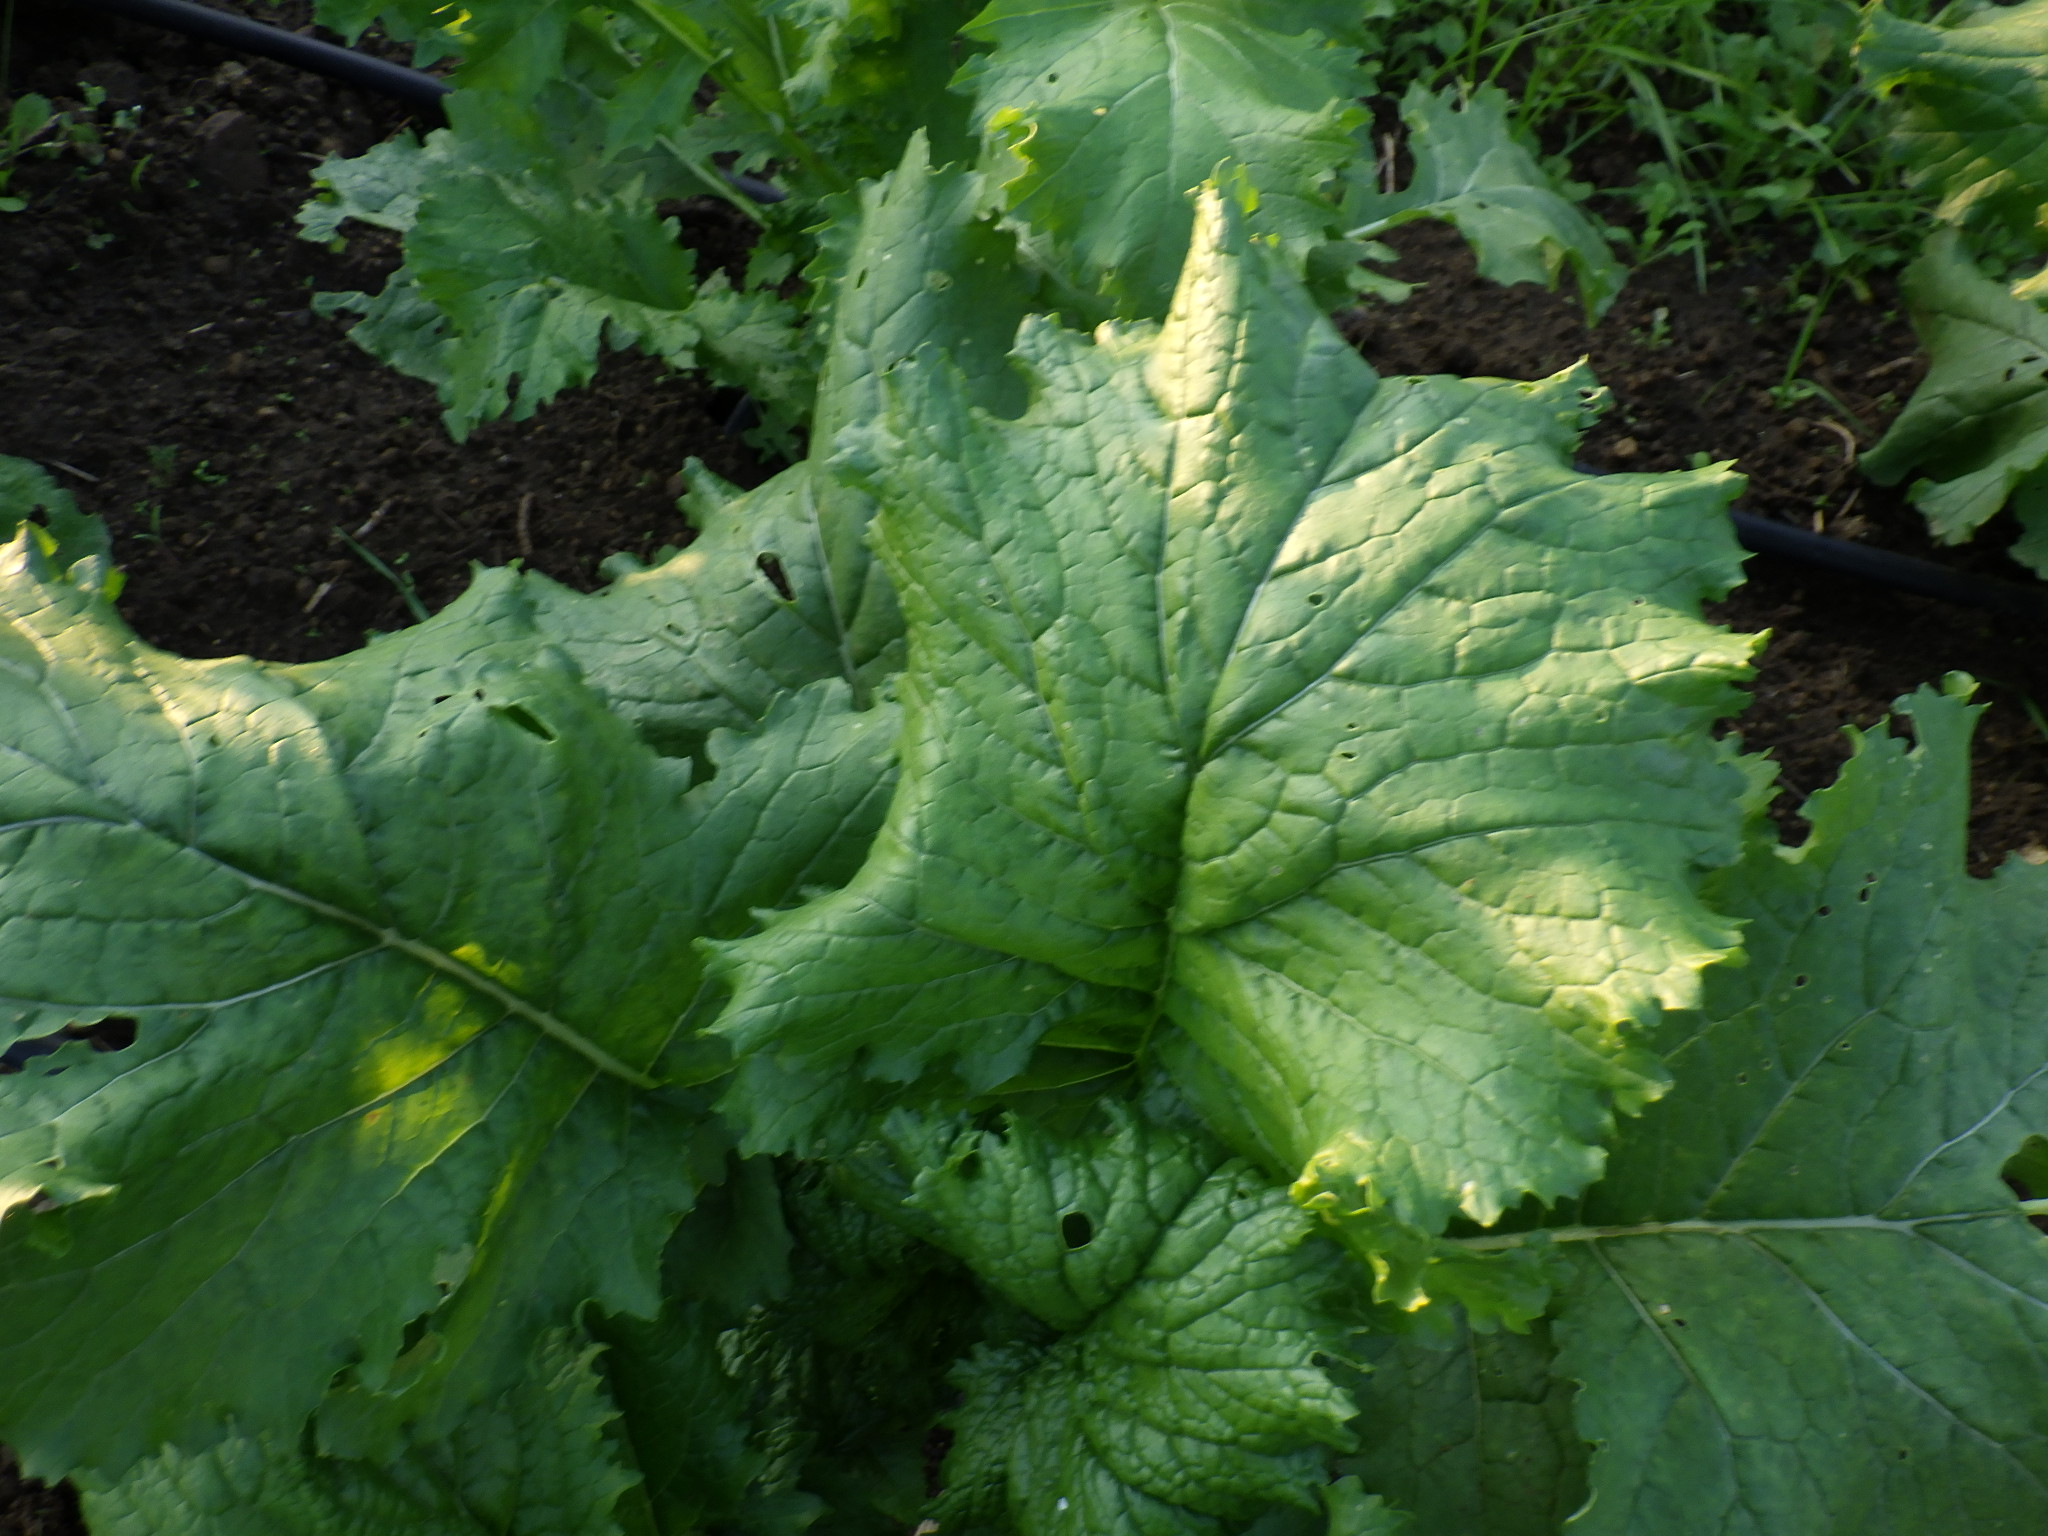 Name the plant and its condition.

rapini, phytophagous
